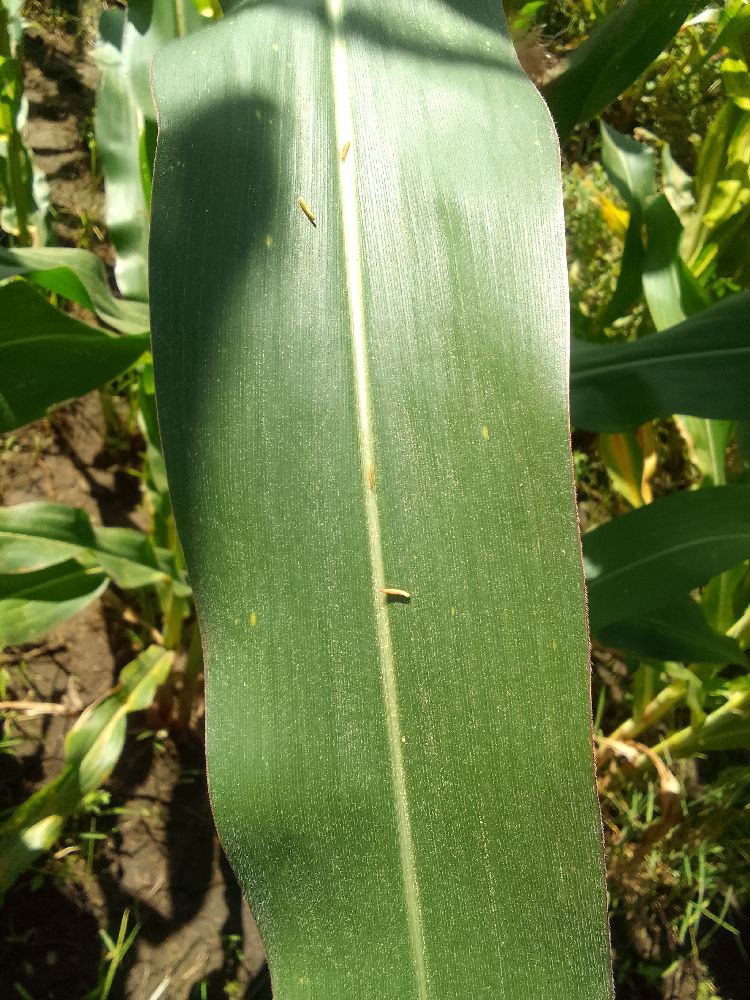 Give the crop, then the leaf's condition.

maize, healthy
